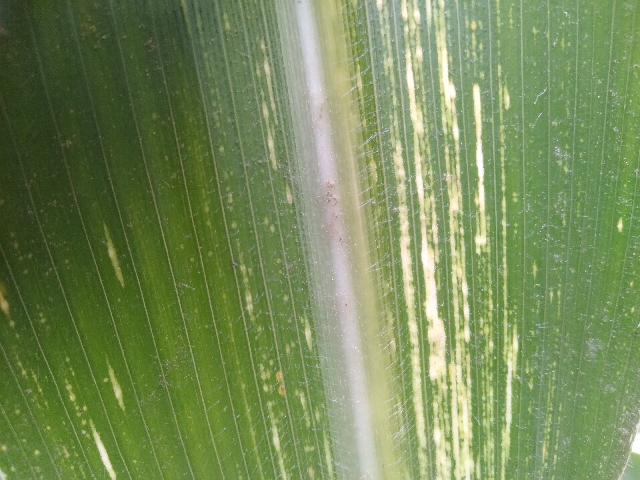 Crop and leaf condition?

maize, maize streak virus
